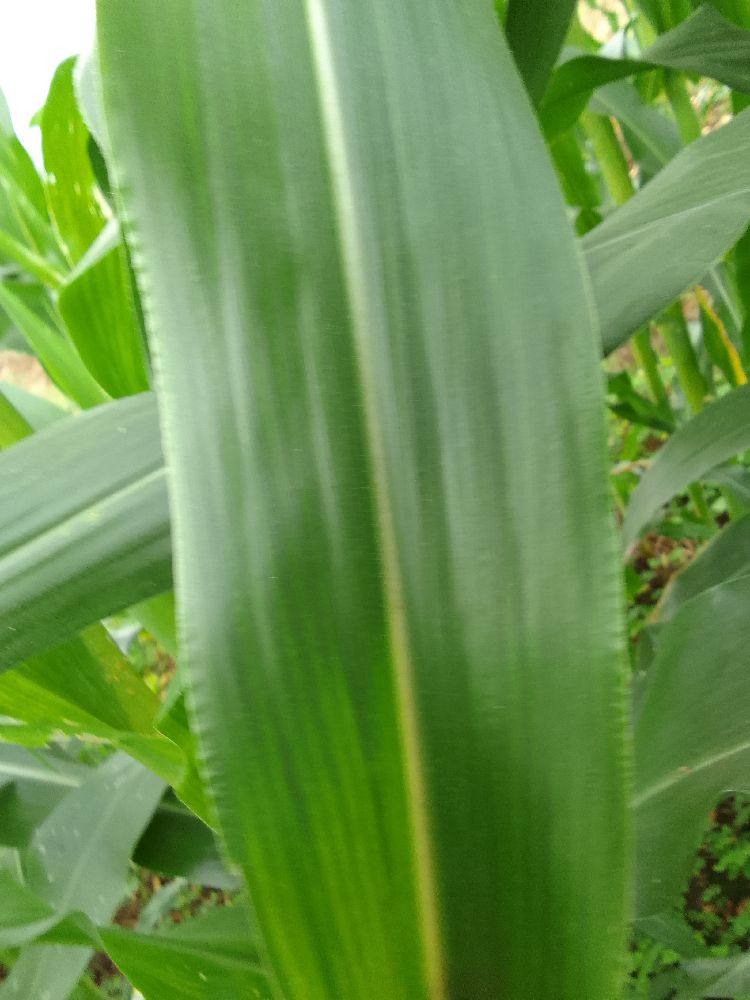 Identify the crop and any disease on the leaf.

maize, healthy
